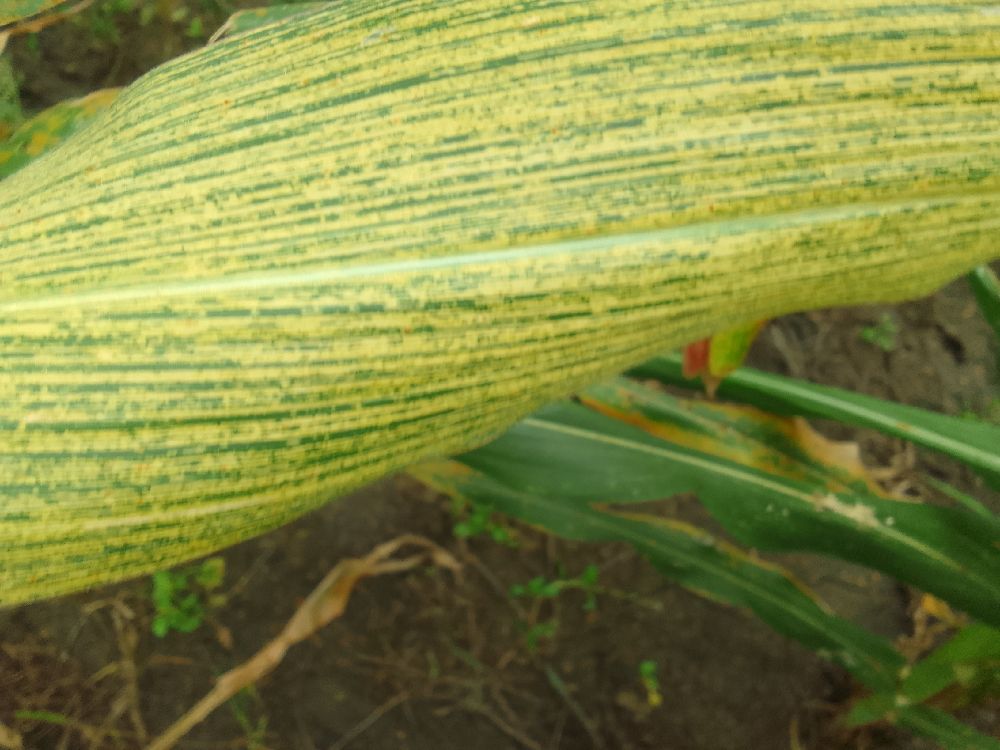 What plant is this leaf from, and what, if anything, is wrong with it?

maize, maize streak virus
